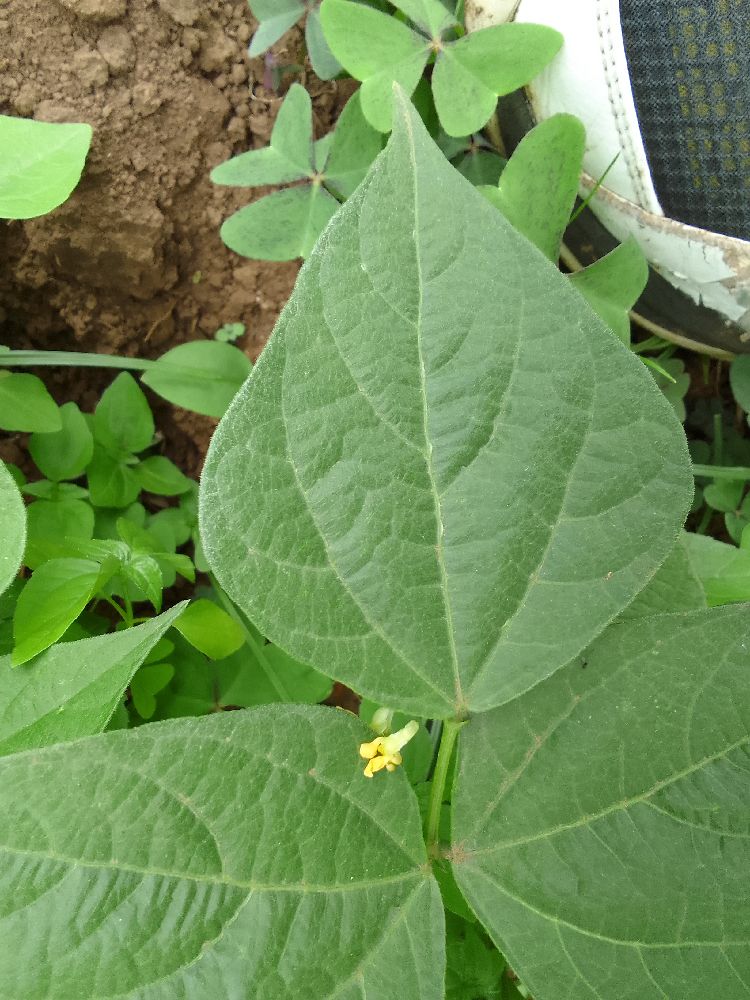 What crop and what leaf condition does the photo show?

common bean, healthy
